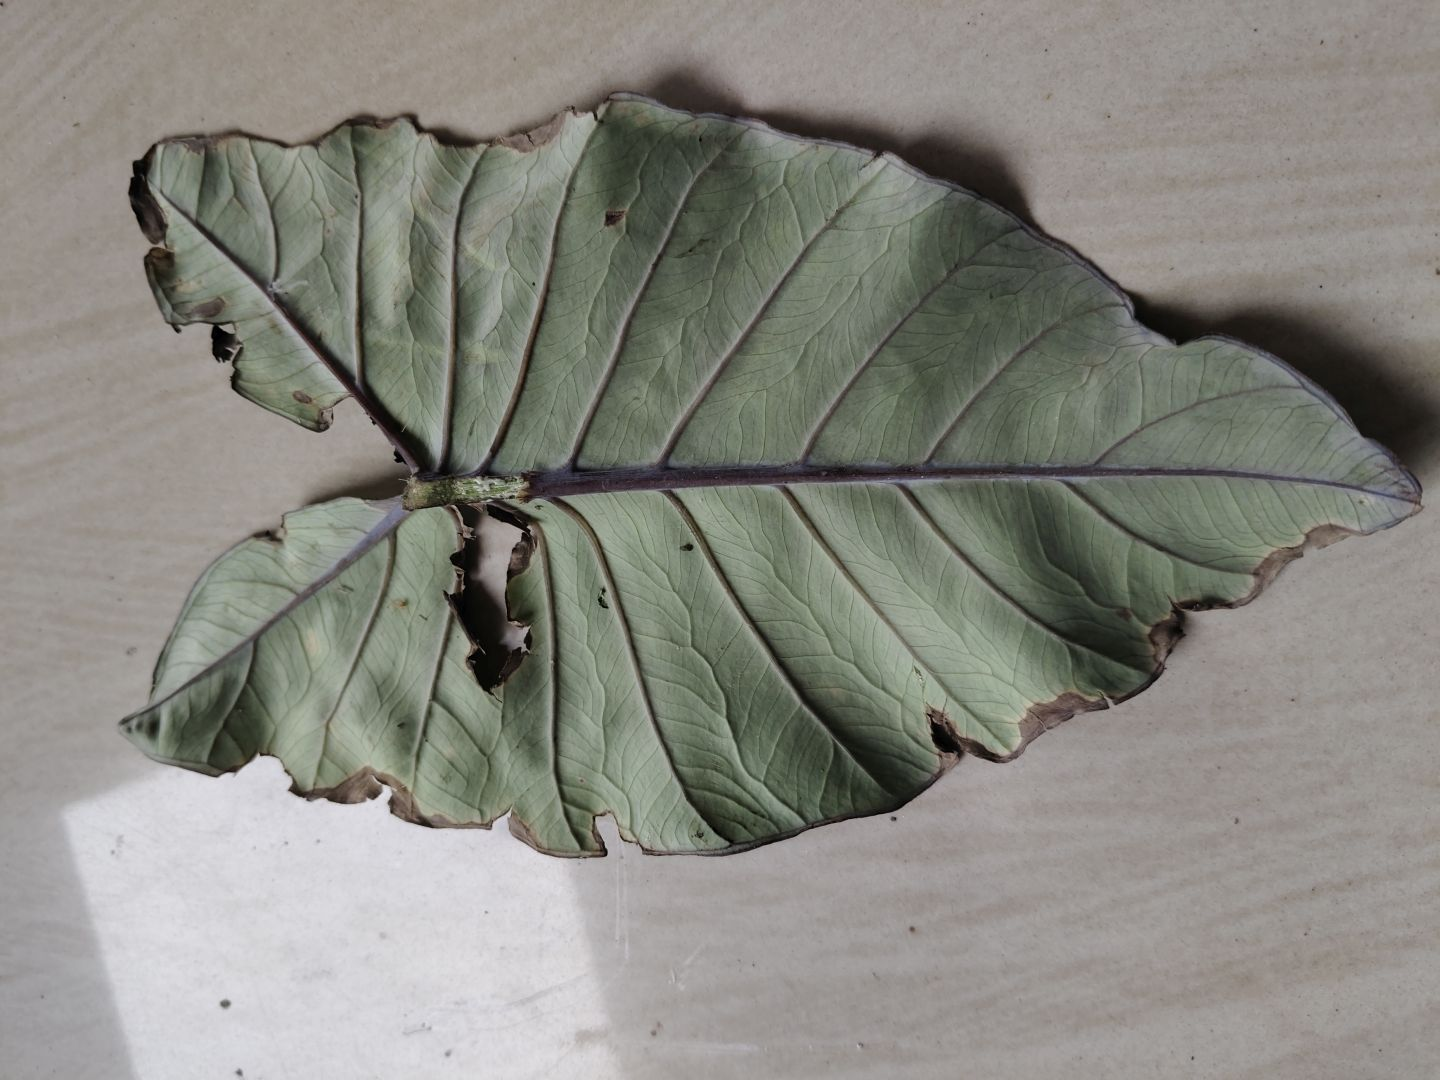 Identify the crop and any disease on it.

taro, leaf blight
